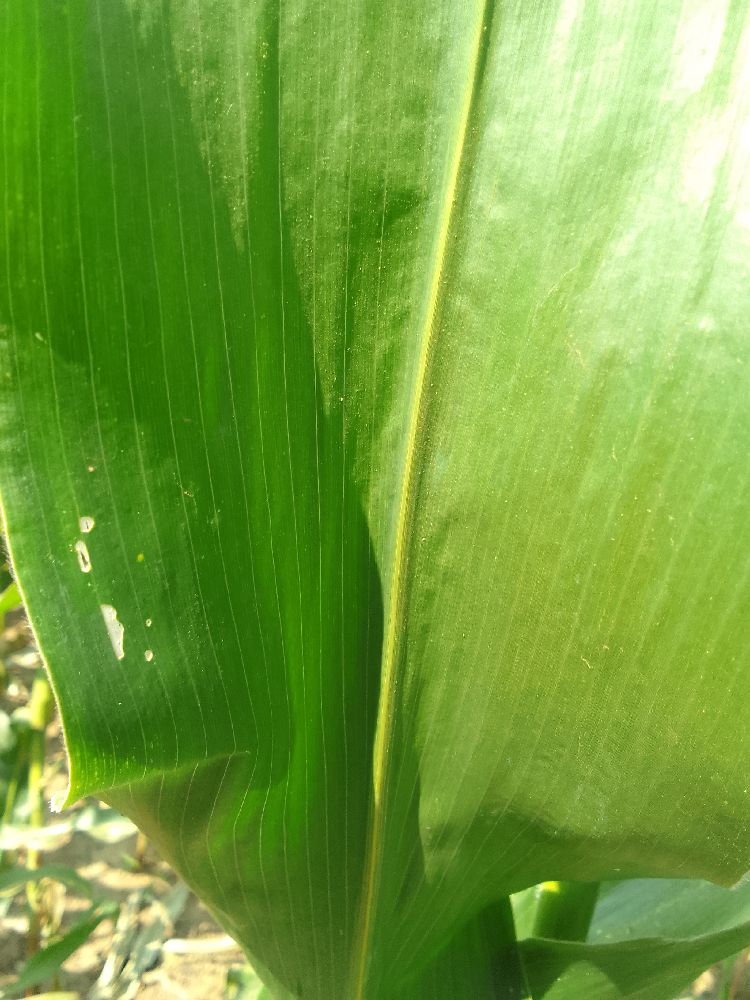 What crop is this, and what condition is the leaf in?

maize, healthy
